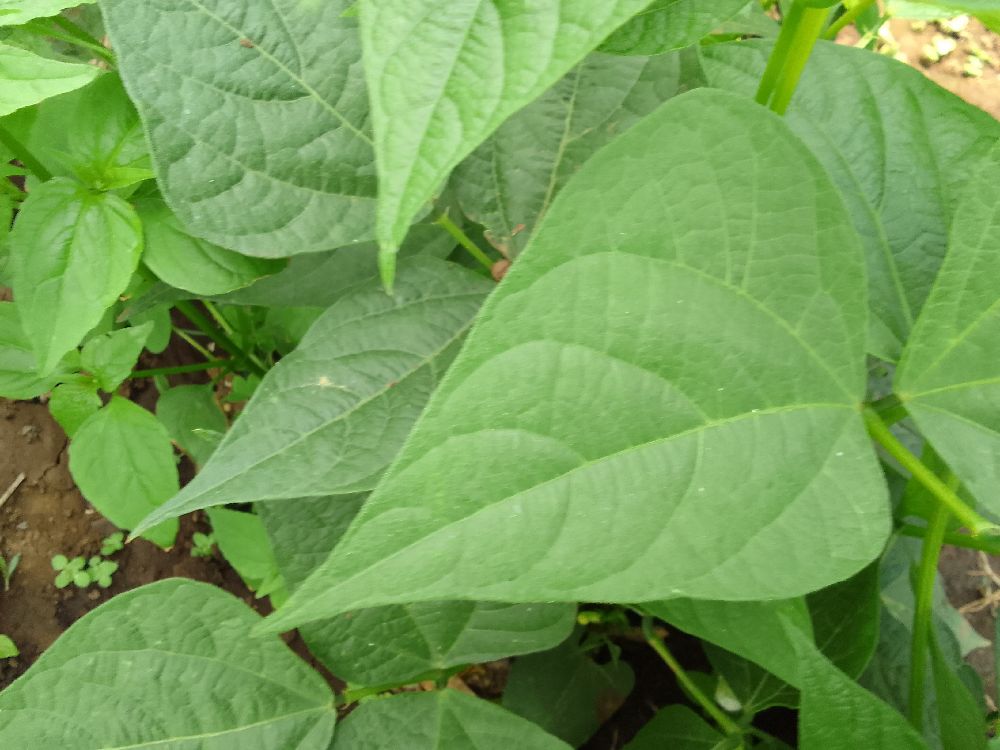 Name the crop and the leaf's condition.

common bean, healthy
